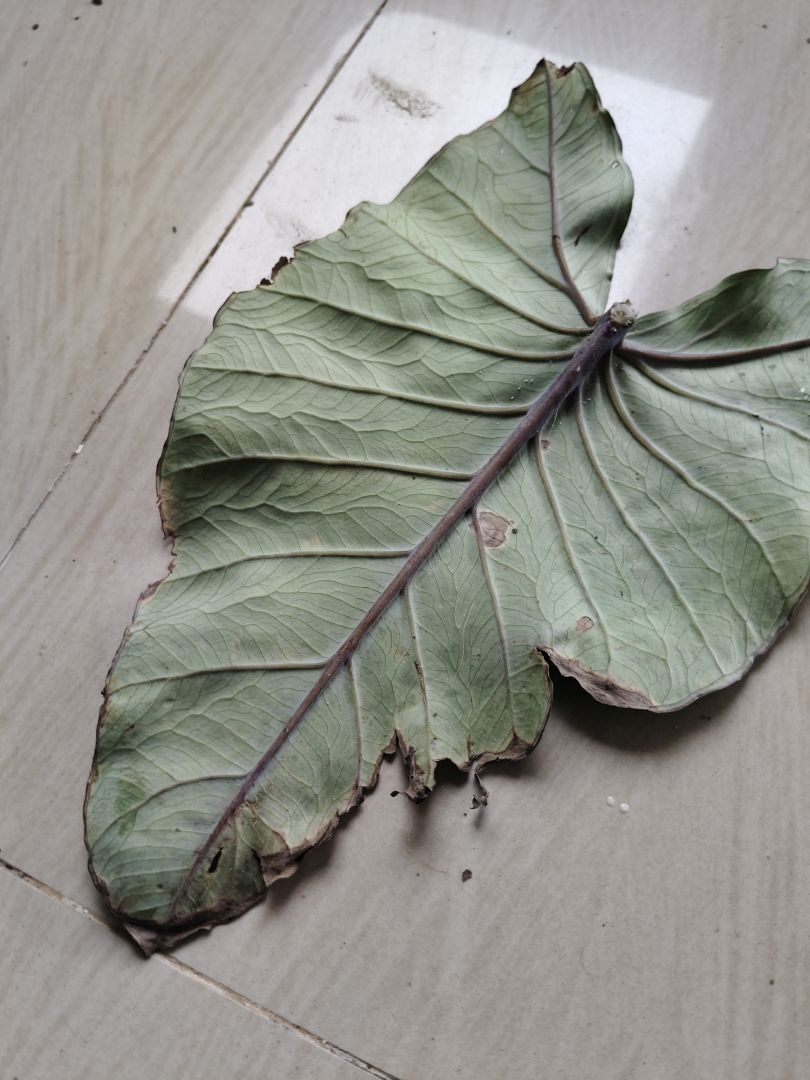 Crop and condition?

taro, leaf blight
